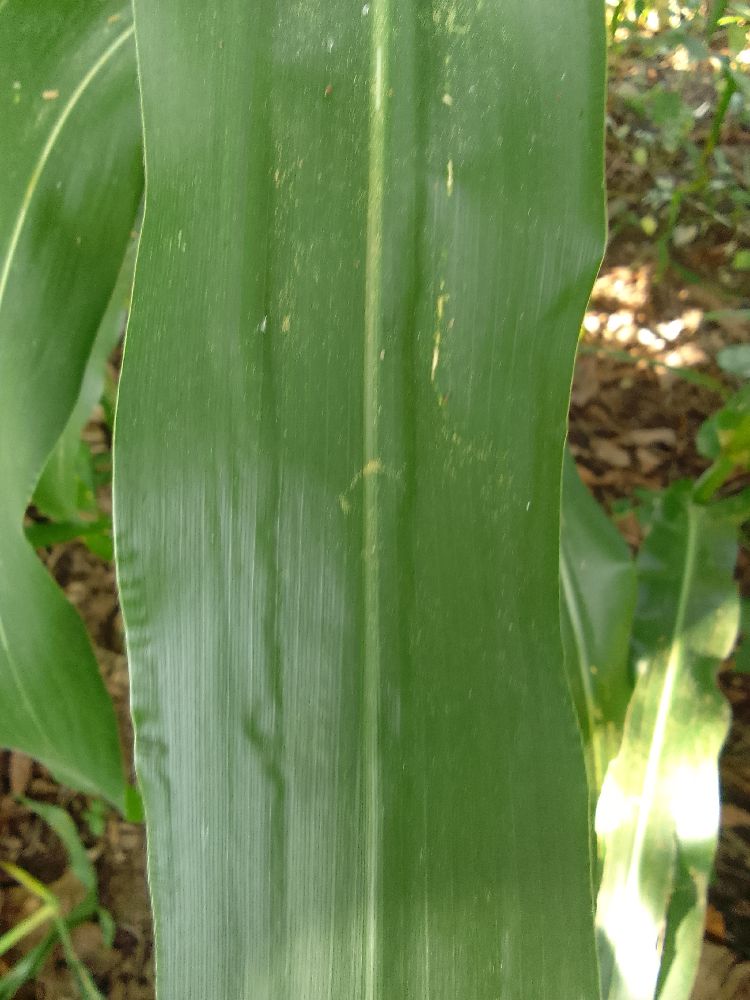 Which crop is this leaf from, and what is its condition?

maize, healthy
